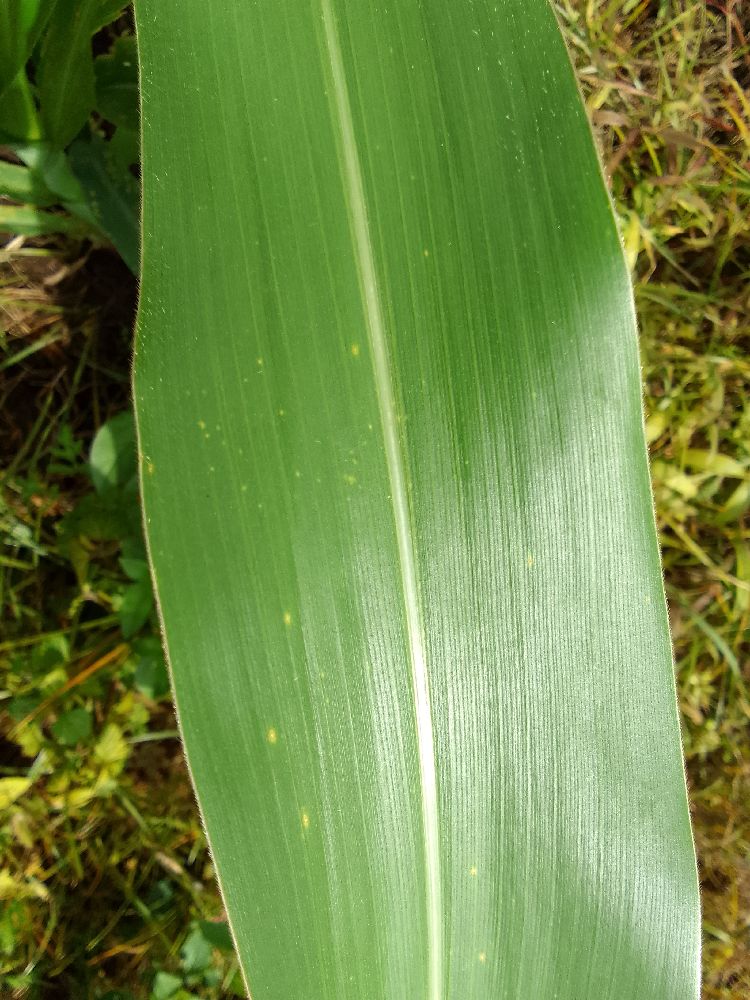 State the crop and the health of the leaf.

maize, healthy
